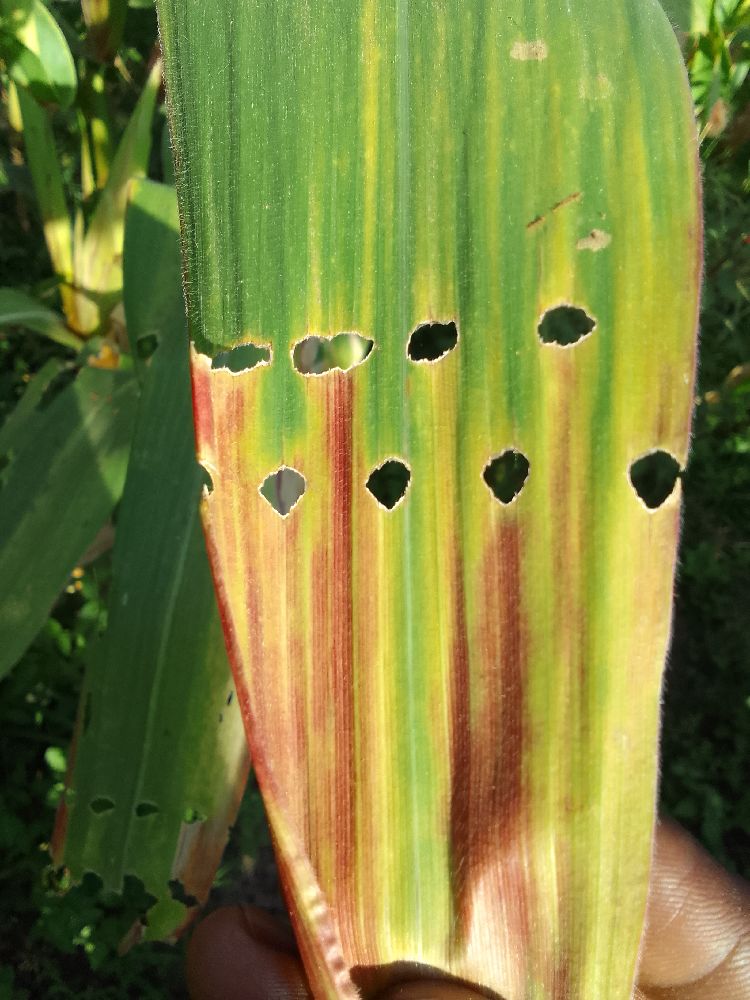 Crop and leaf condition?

maize, maize lethal necrosis
